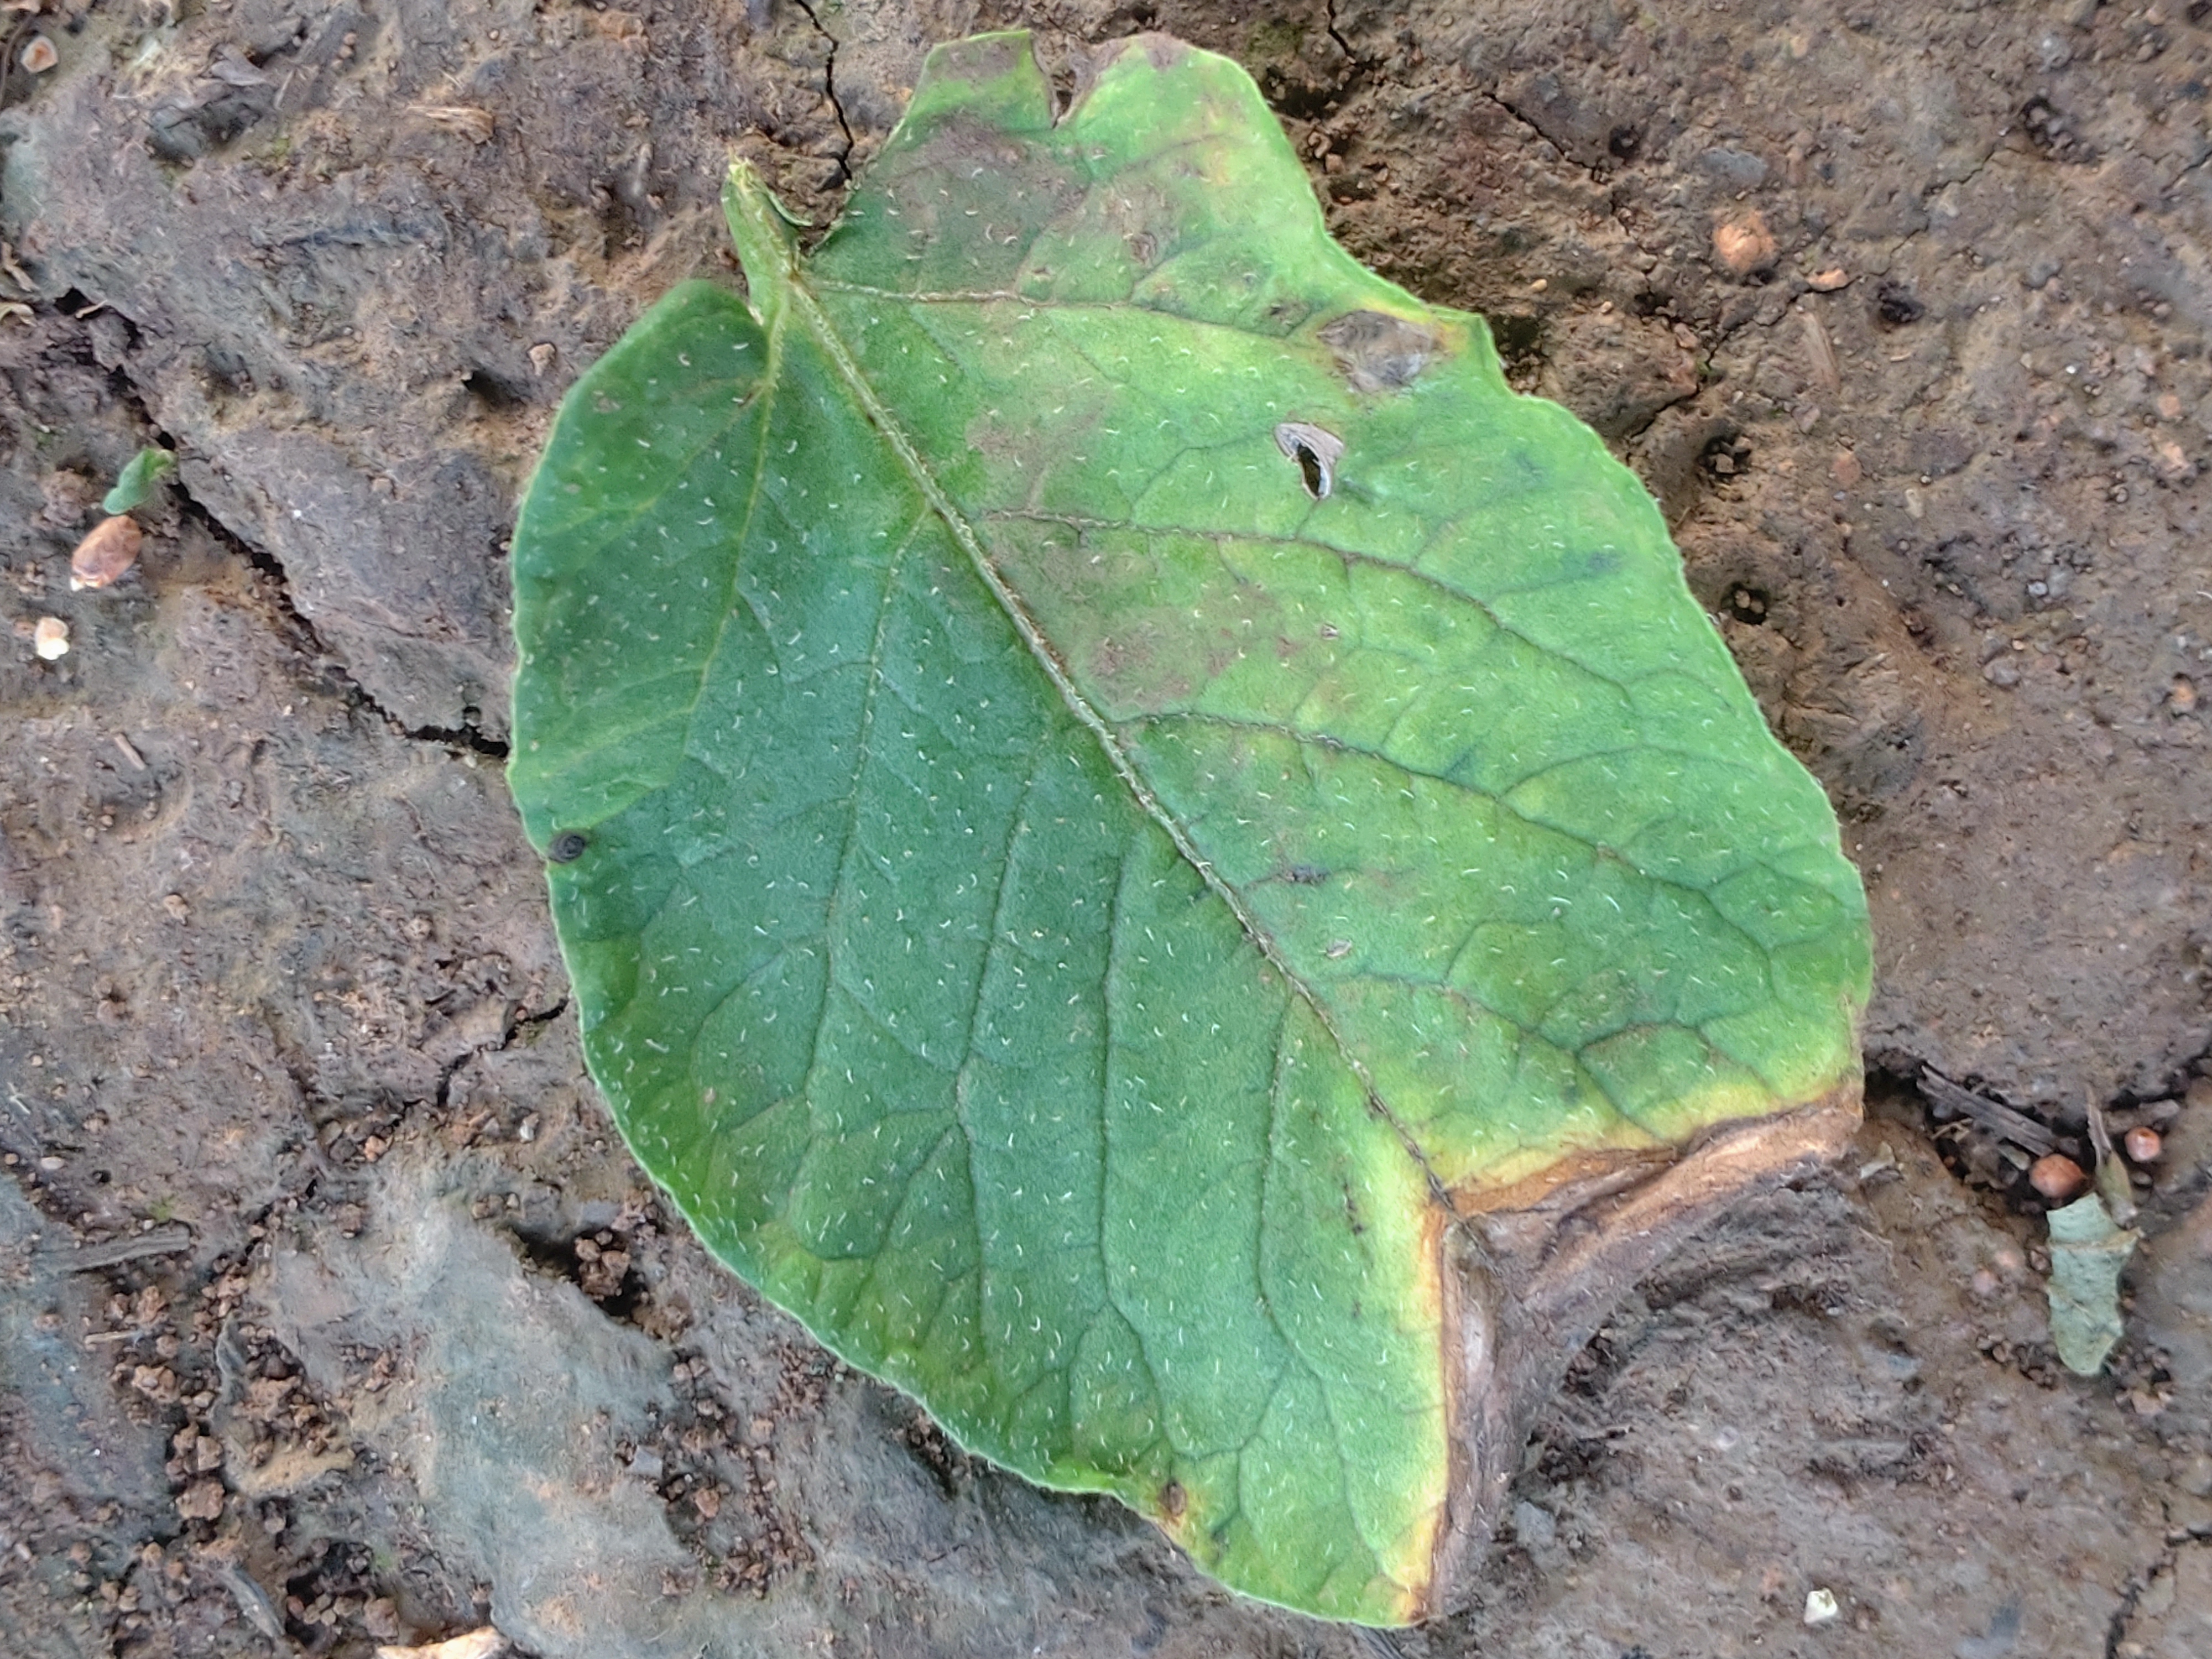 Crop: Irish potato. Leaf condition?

early blight
